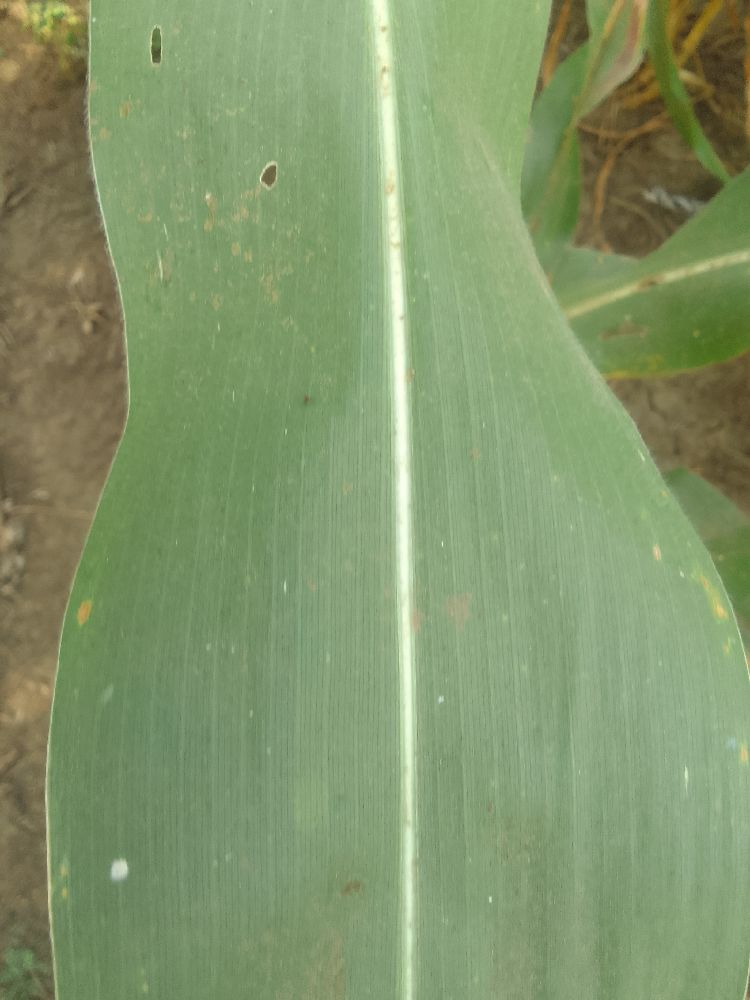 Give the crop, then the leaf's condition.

maize, healthy
